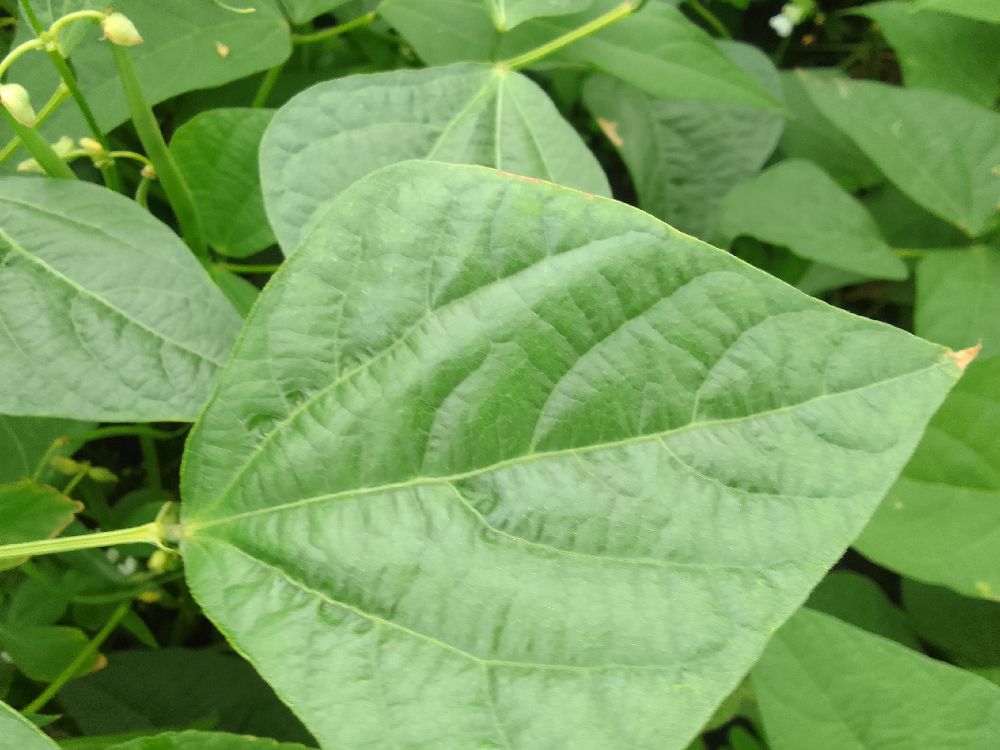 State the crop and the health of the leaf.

common bean, healthy
